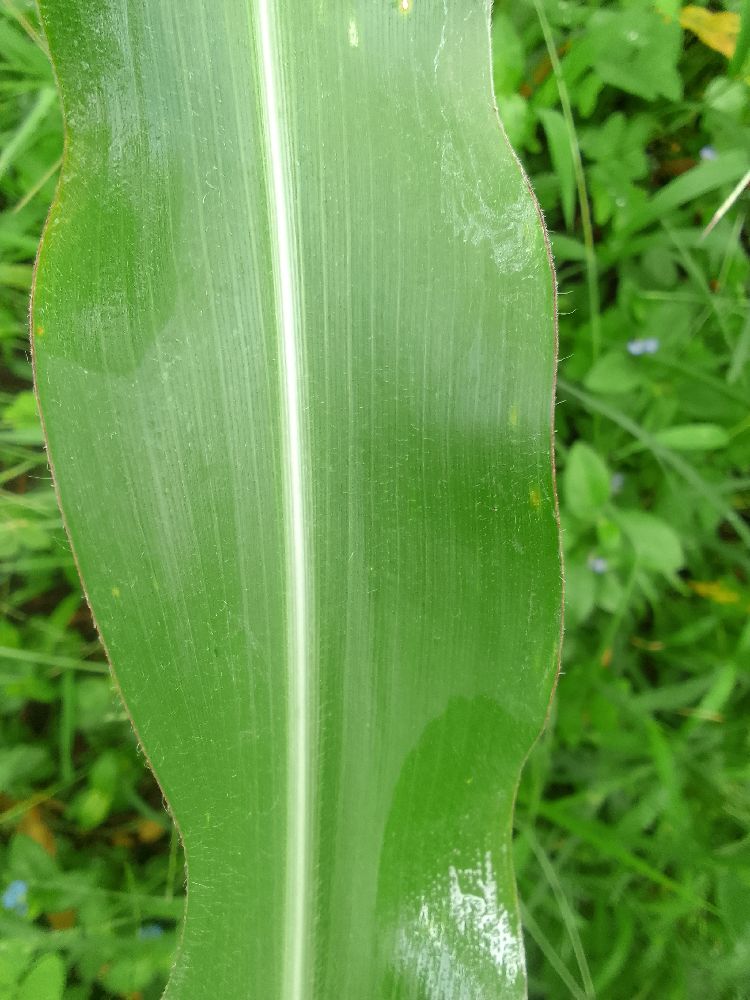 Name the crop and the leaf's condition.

maize, healthy
